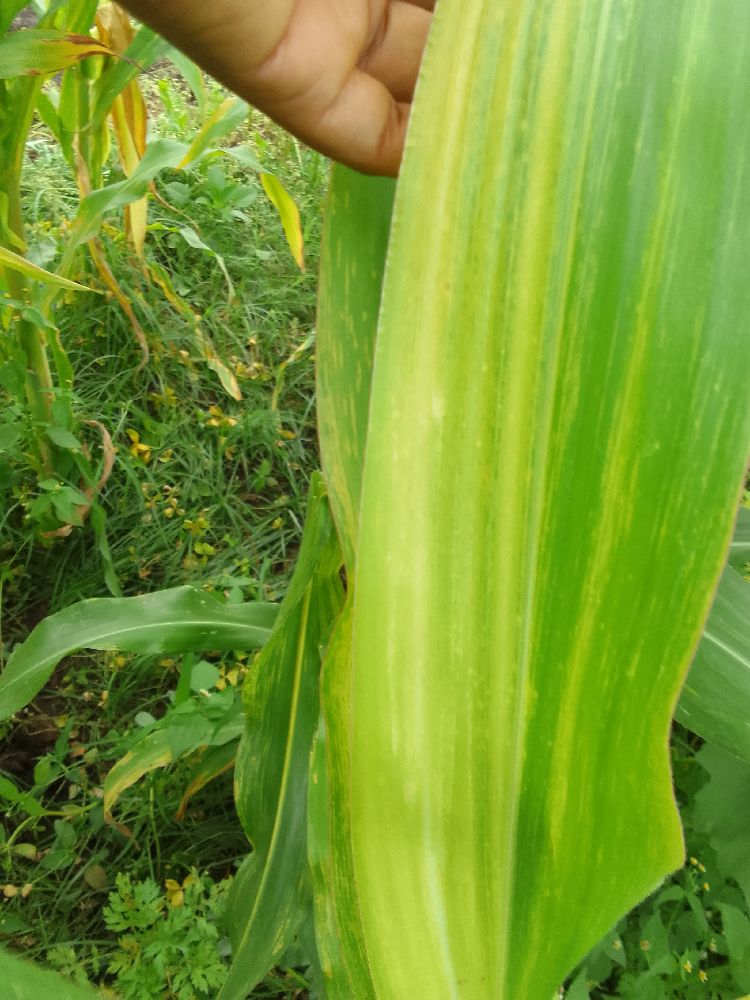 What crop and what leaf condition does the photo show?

maize, maize lethal necrosis
